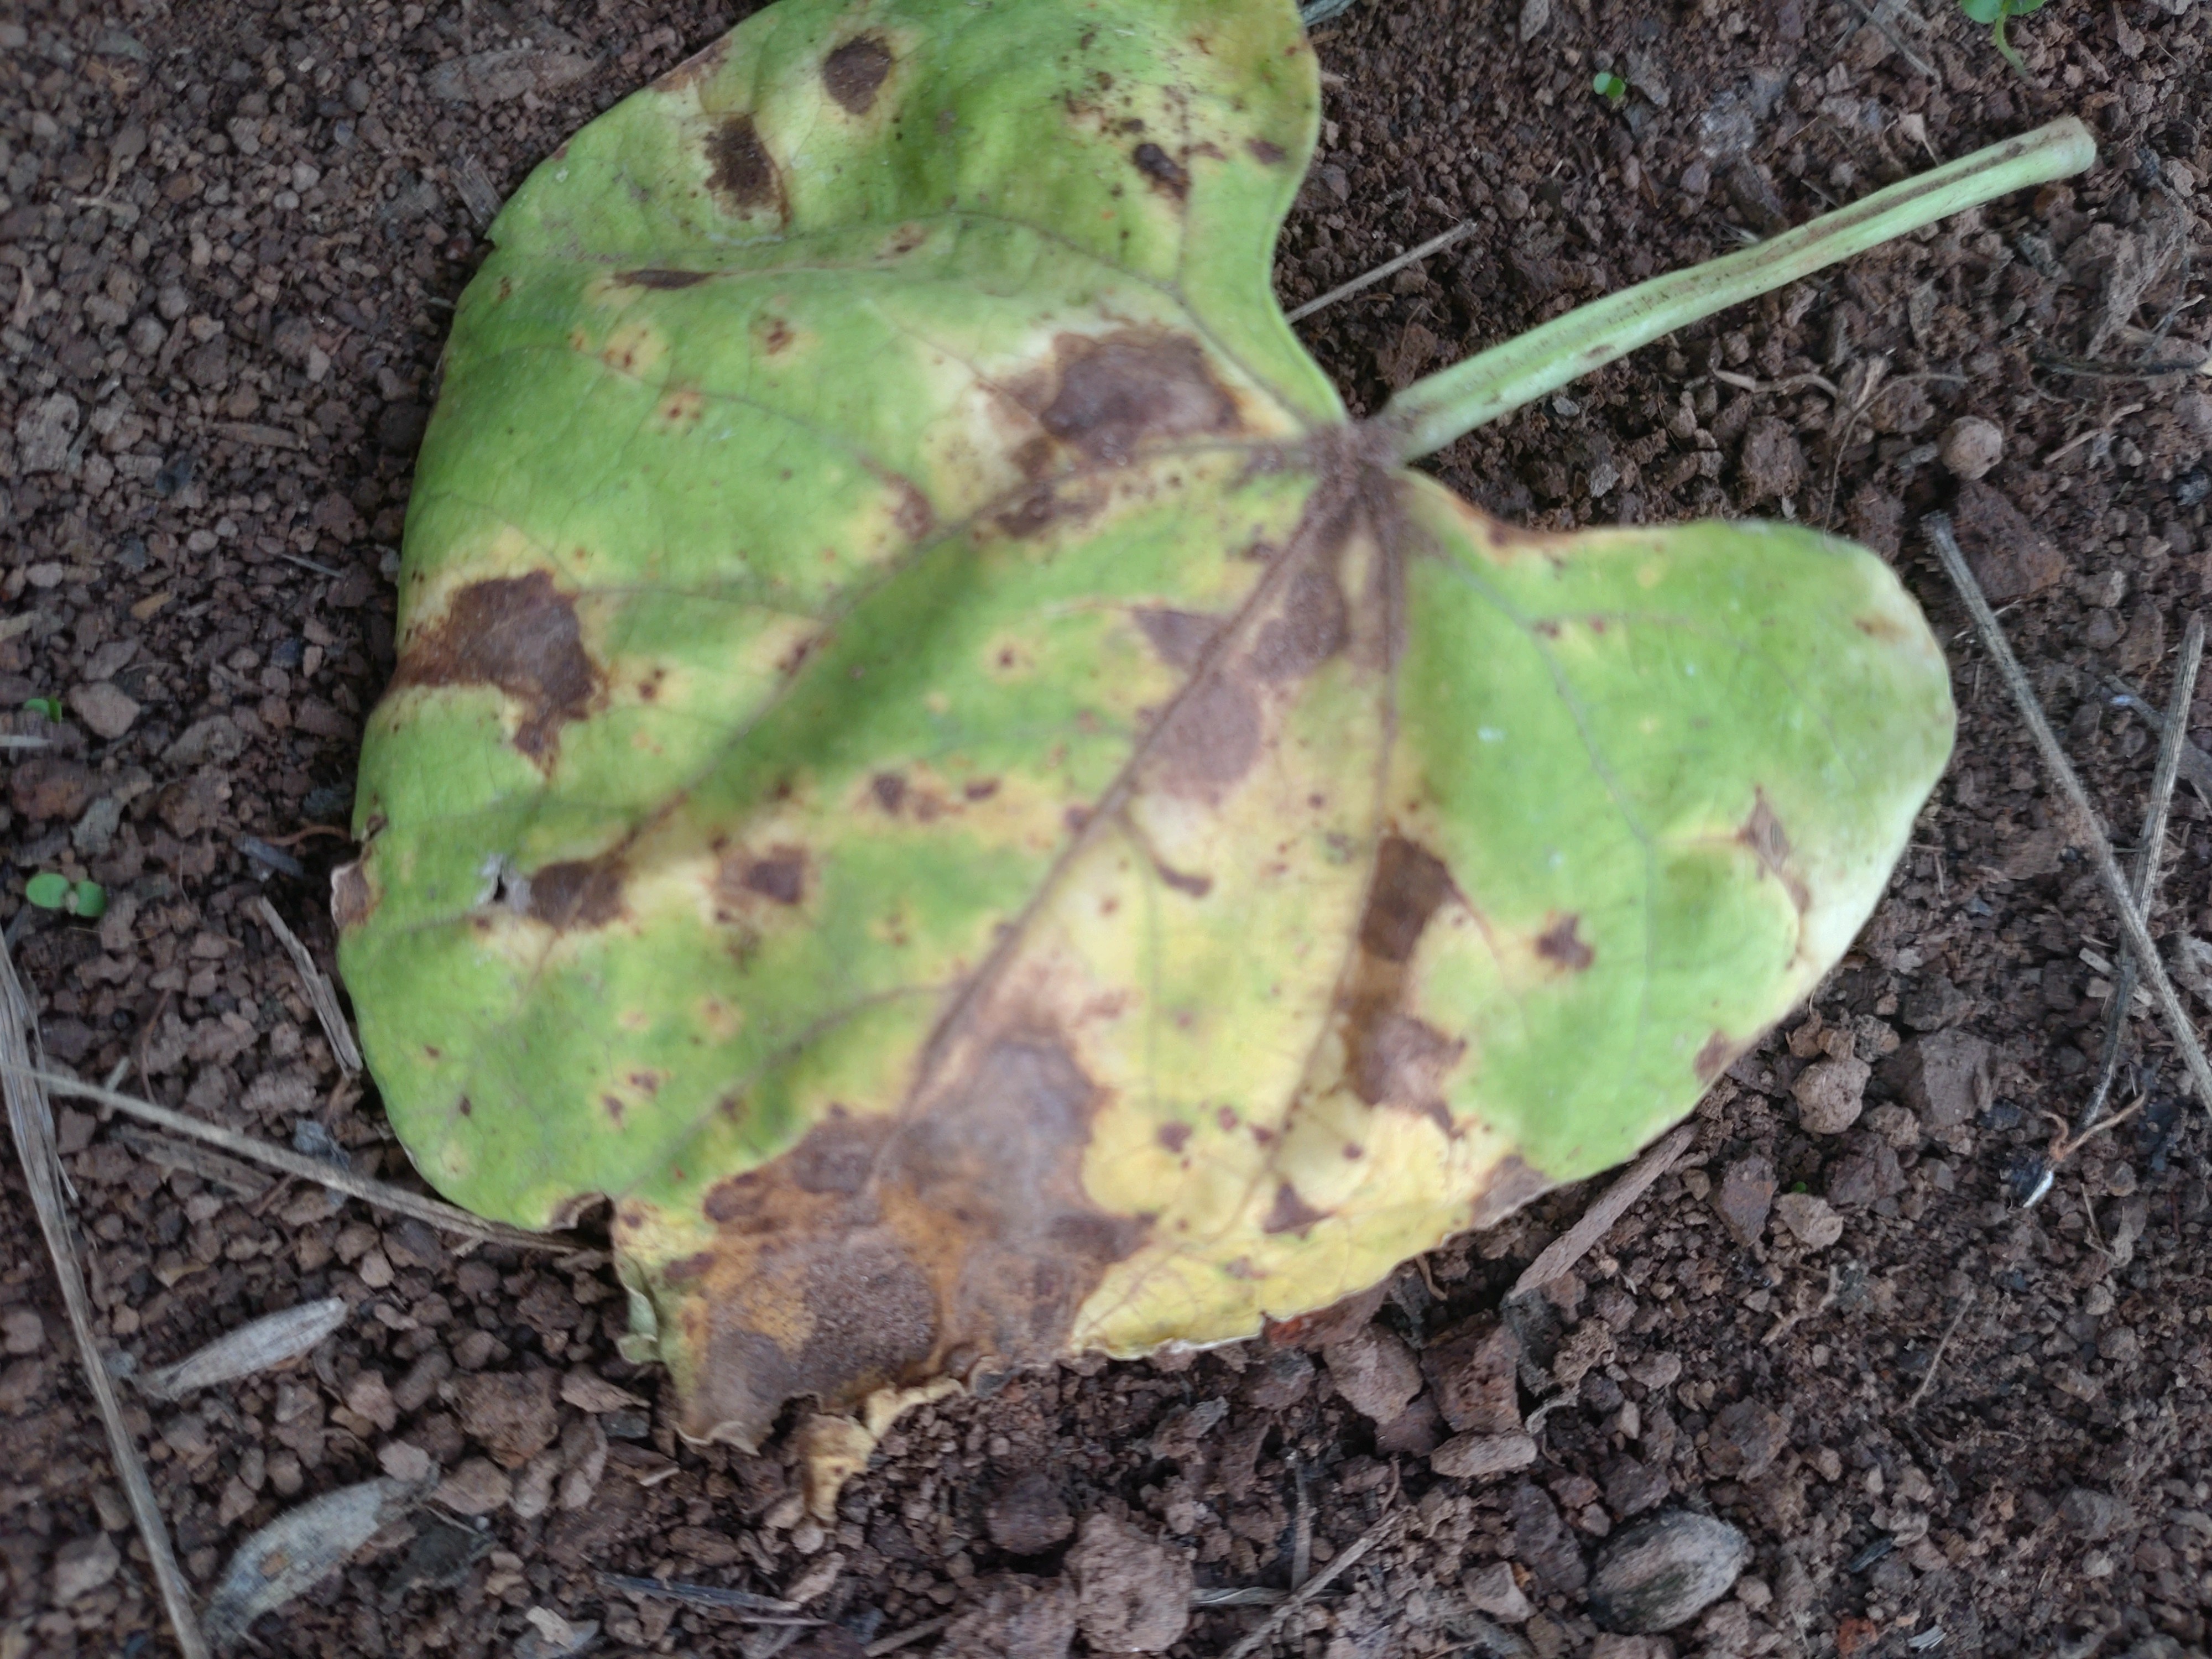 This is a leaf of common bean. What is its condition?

rust
